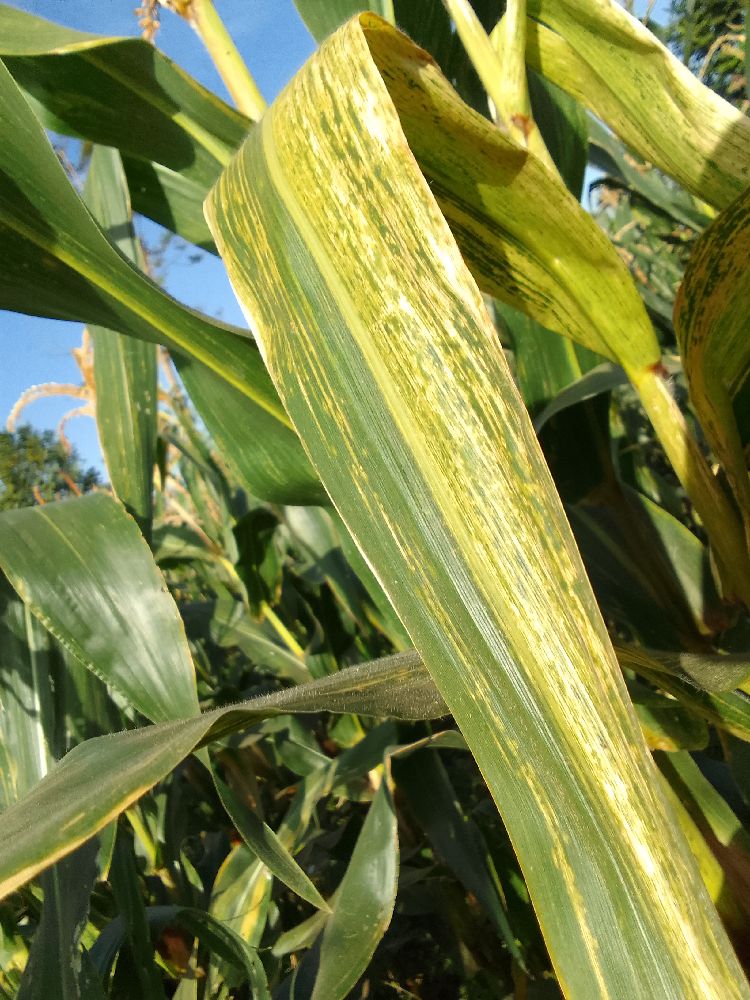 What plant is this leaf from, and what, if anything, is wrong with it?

maize, maize lethal necrosis
